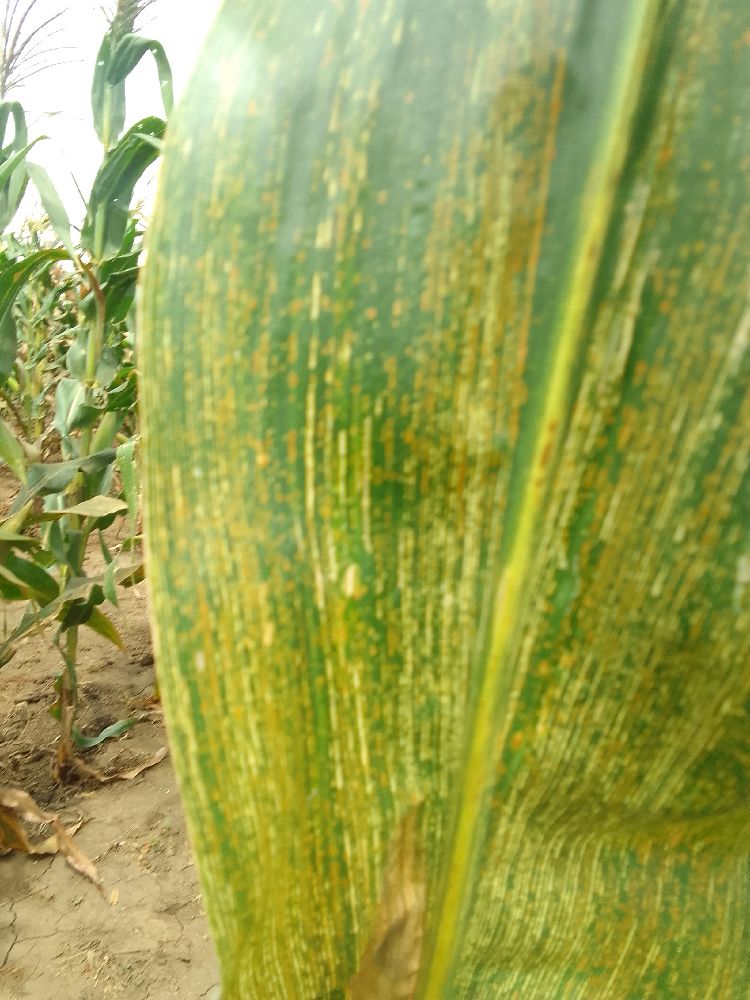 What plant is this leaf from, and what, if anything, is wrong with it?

maize, maize streak virus
